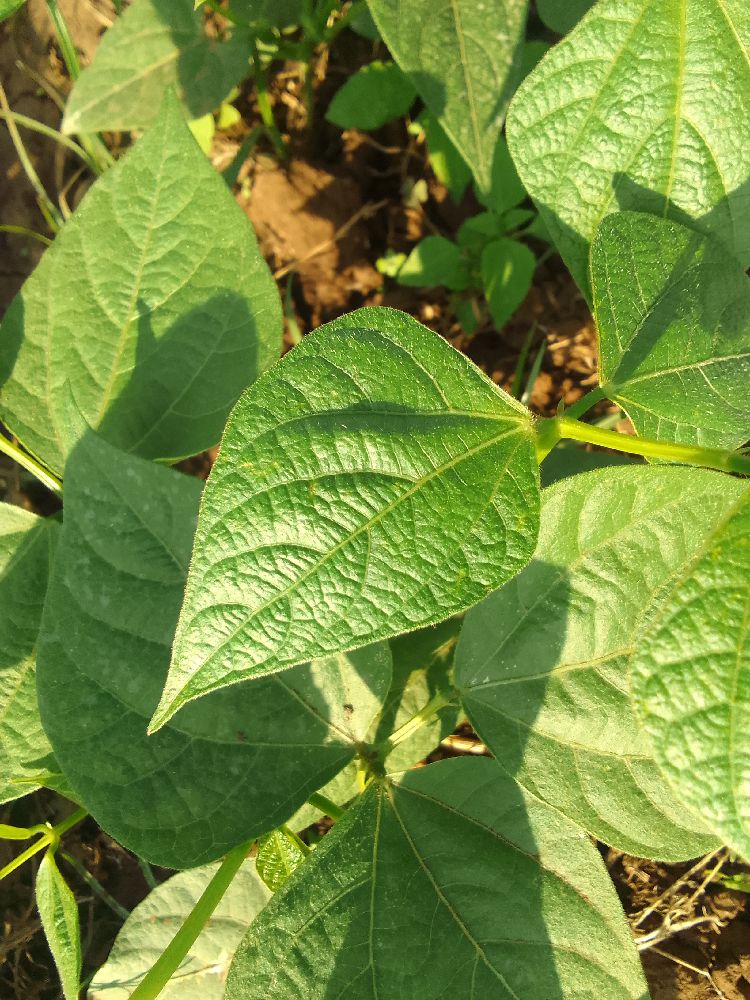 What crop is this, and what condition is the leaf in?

common bean, healthy
